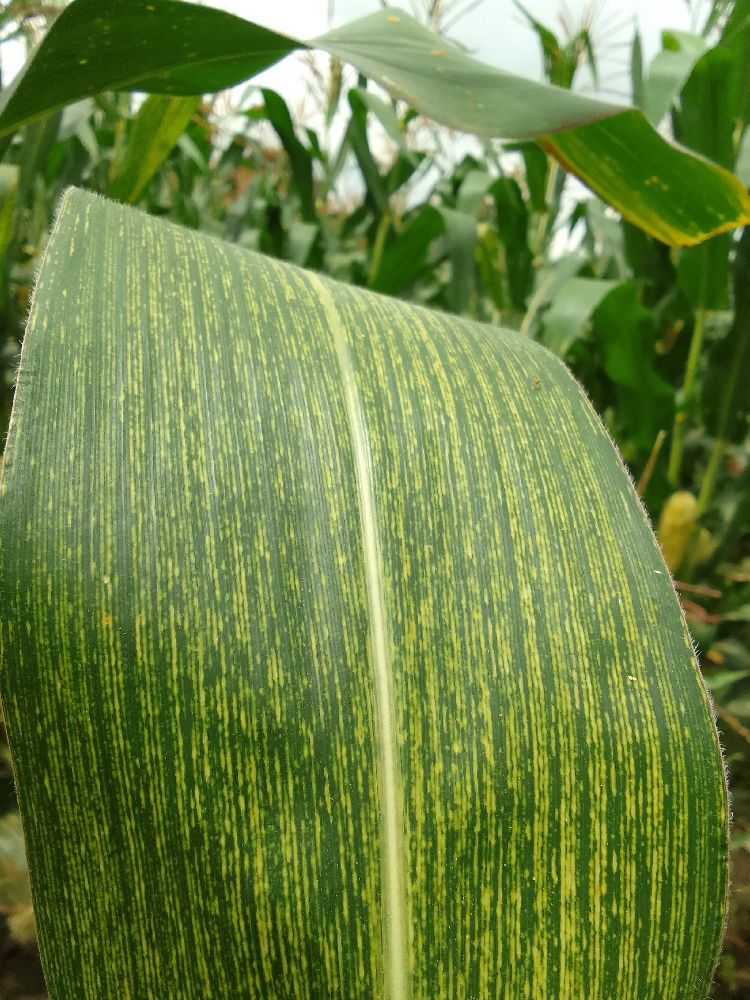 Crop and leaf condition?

maize, maize streak virus
